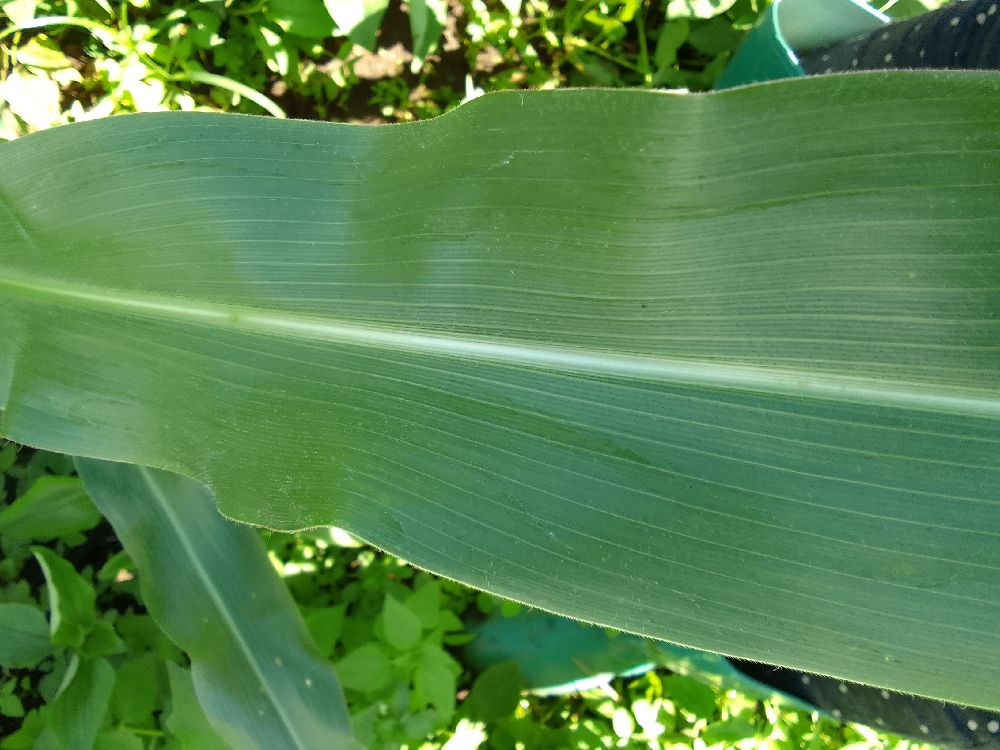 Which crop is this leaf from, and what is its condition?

maize, healthy
